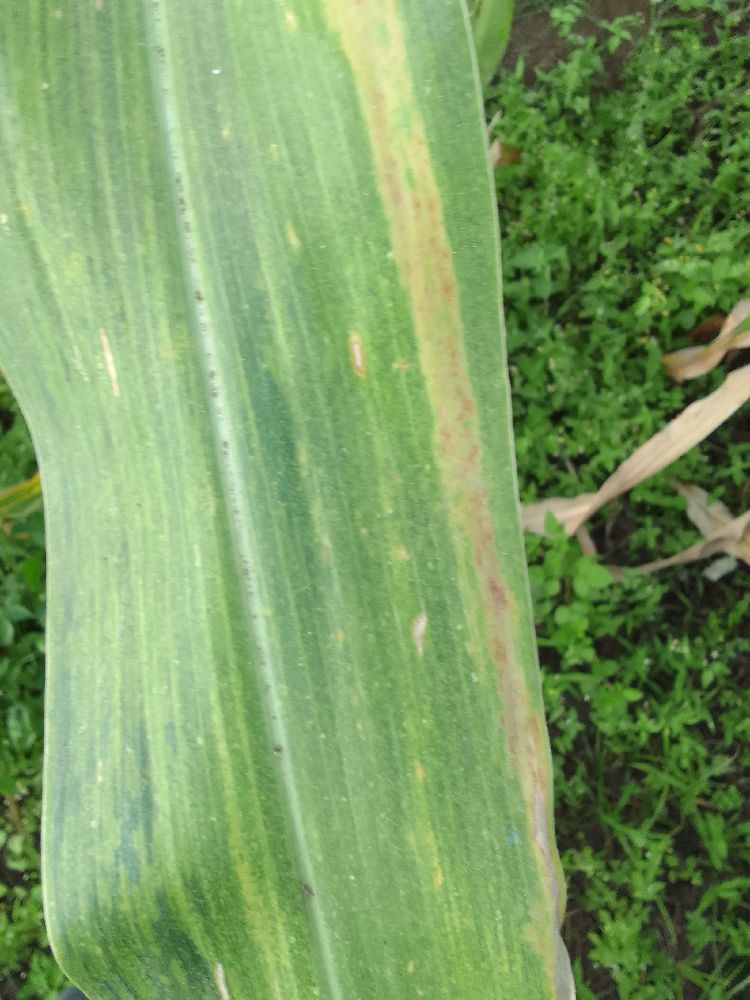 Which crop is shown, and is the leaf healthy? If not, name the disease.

maize, maize lethal necrosis
